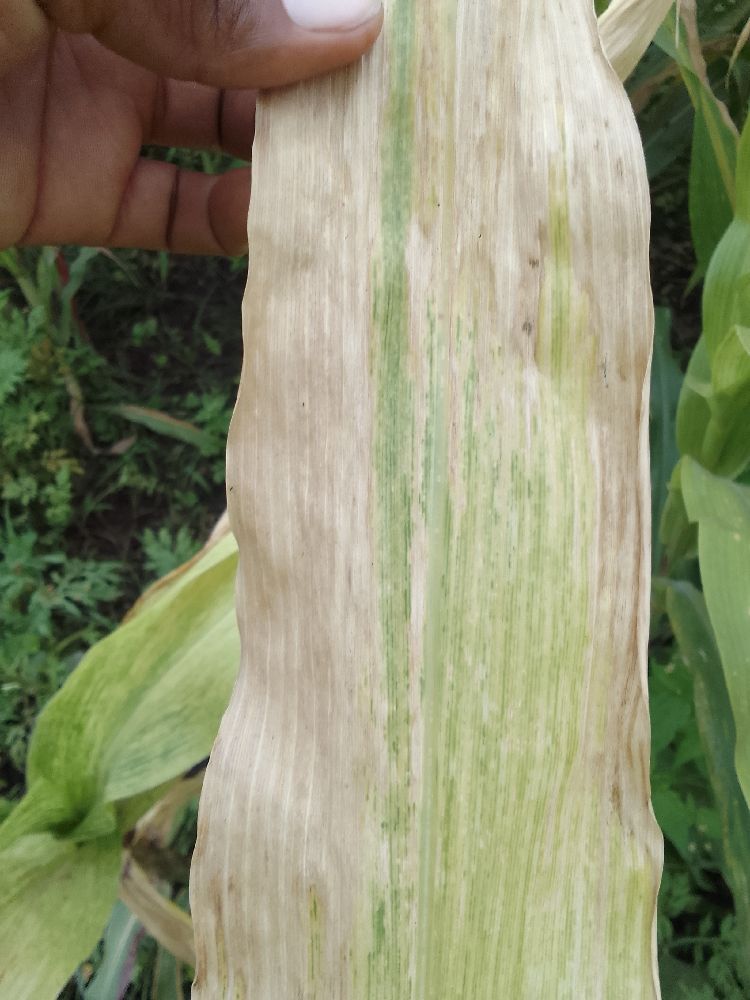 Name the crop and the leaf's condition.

maize, maize lethal necrosis
